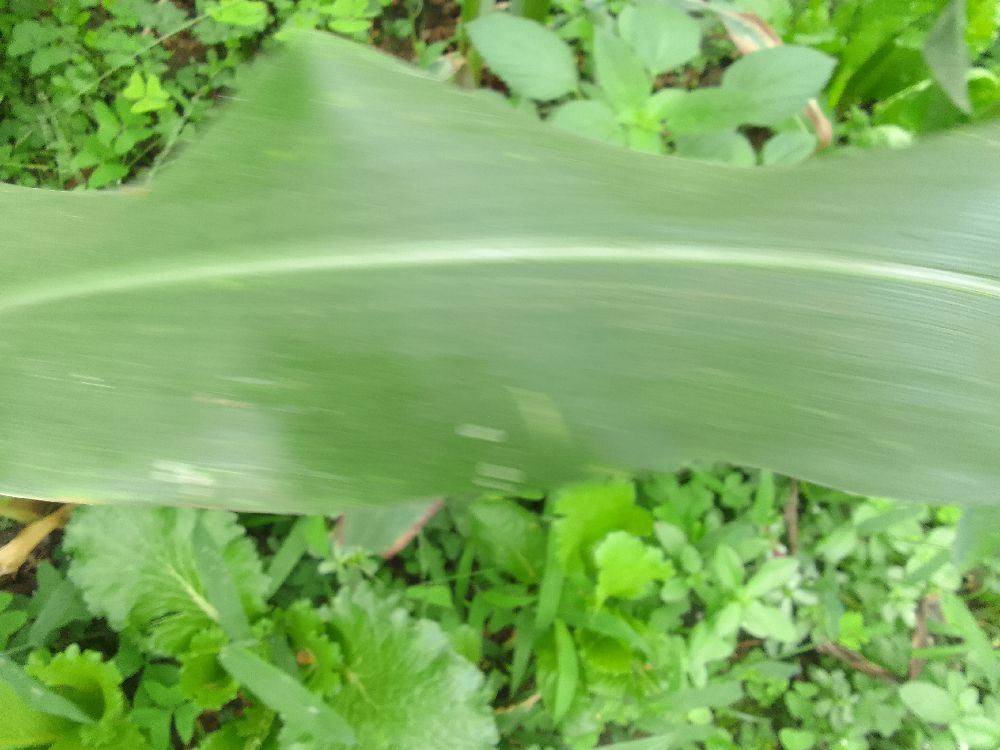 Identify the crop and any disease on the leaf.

maize, healthy
